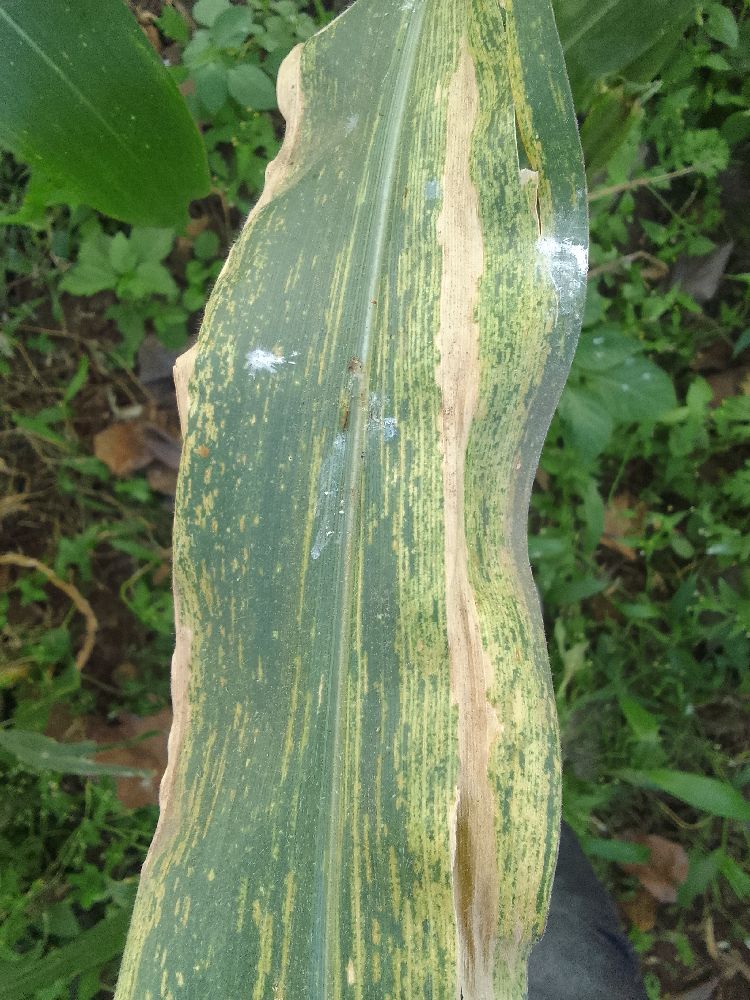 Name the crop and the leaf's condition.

maize, maize lethal necrosis
